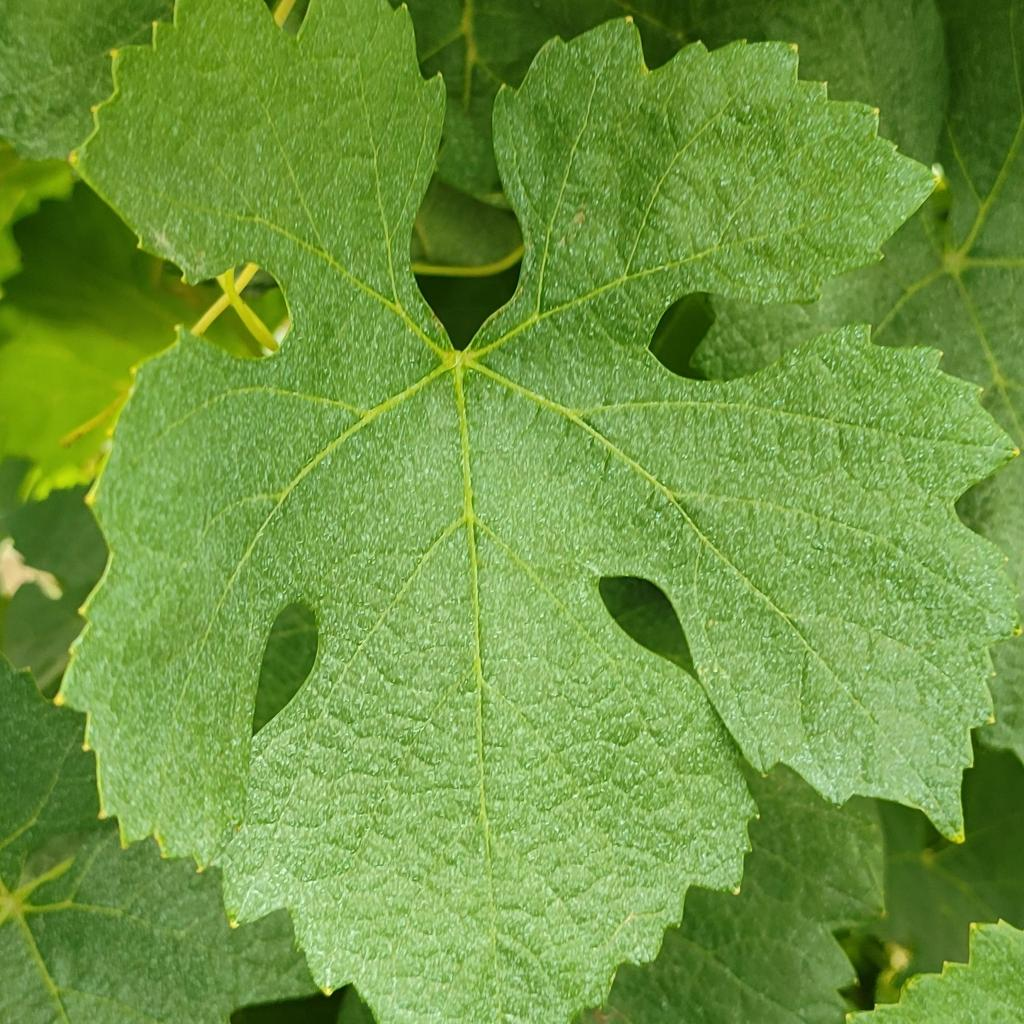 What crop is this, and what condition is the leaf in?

grapevine, healthy
